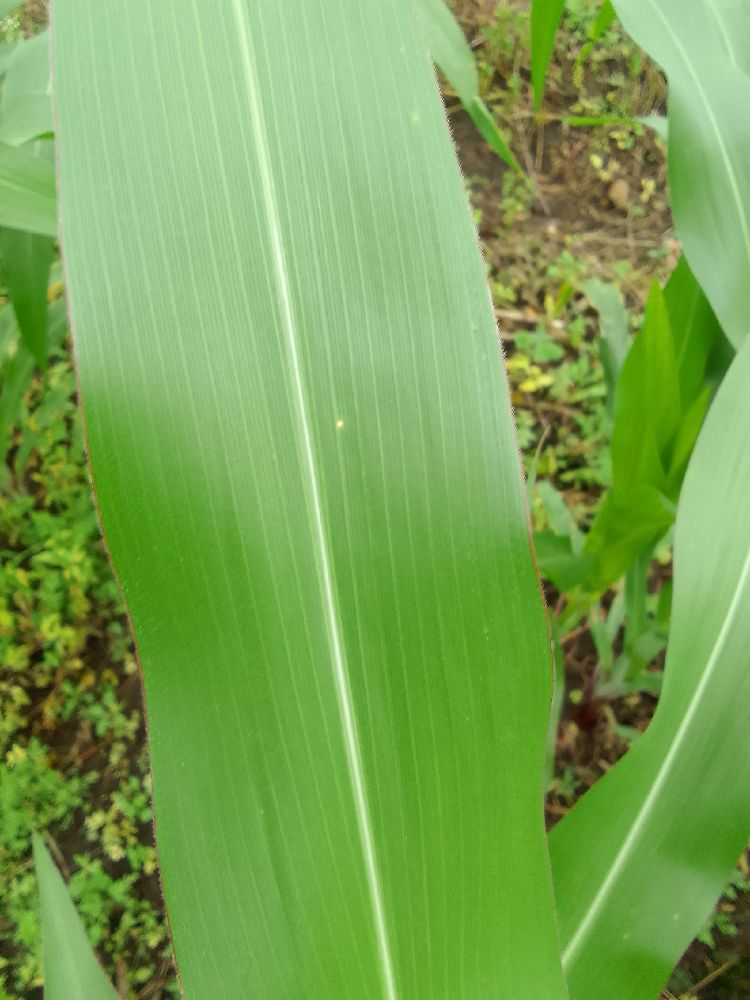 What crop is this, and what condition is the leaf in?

maize, healthy
